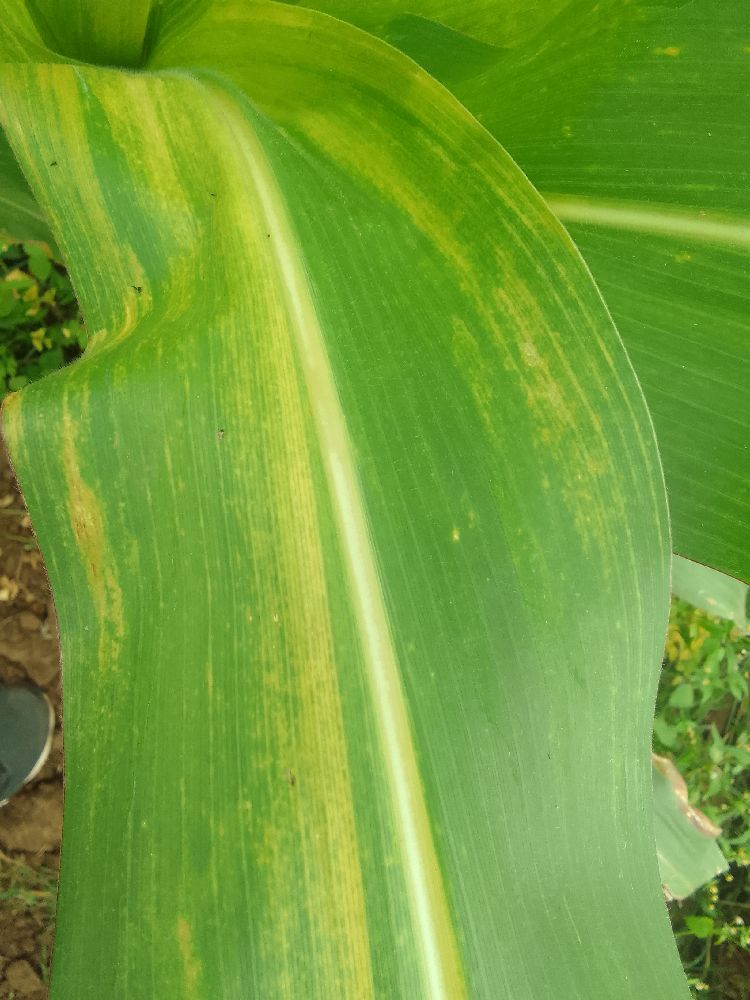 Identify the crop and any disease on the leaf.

maize, maize lethal necrosis
